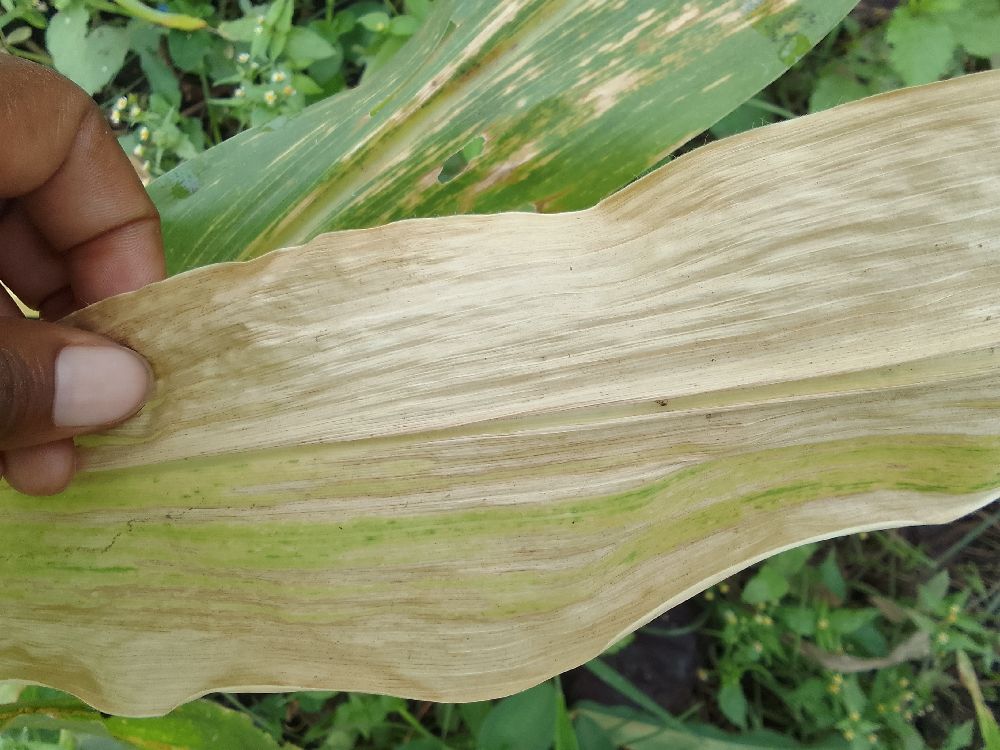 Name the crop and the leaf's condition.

maize, maize lethal necrosis
